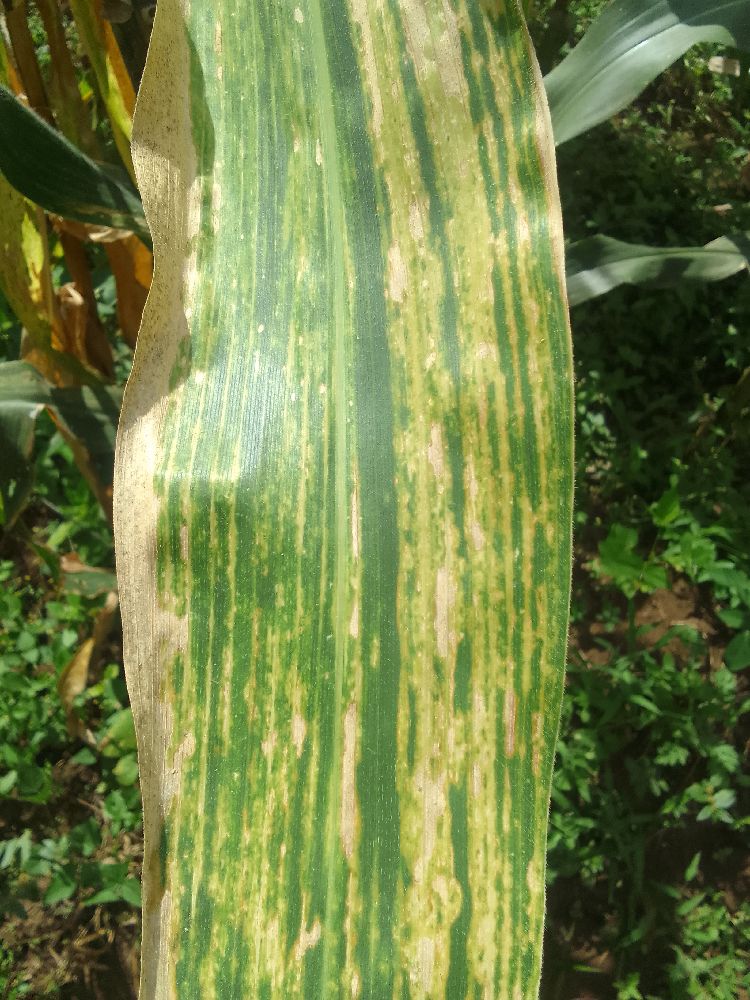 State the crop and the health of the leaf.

maize, maize lethal necrosis
